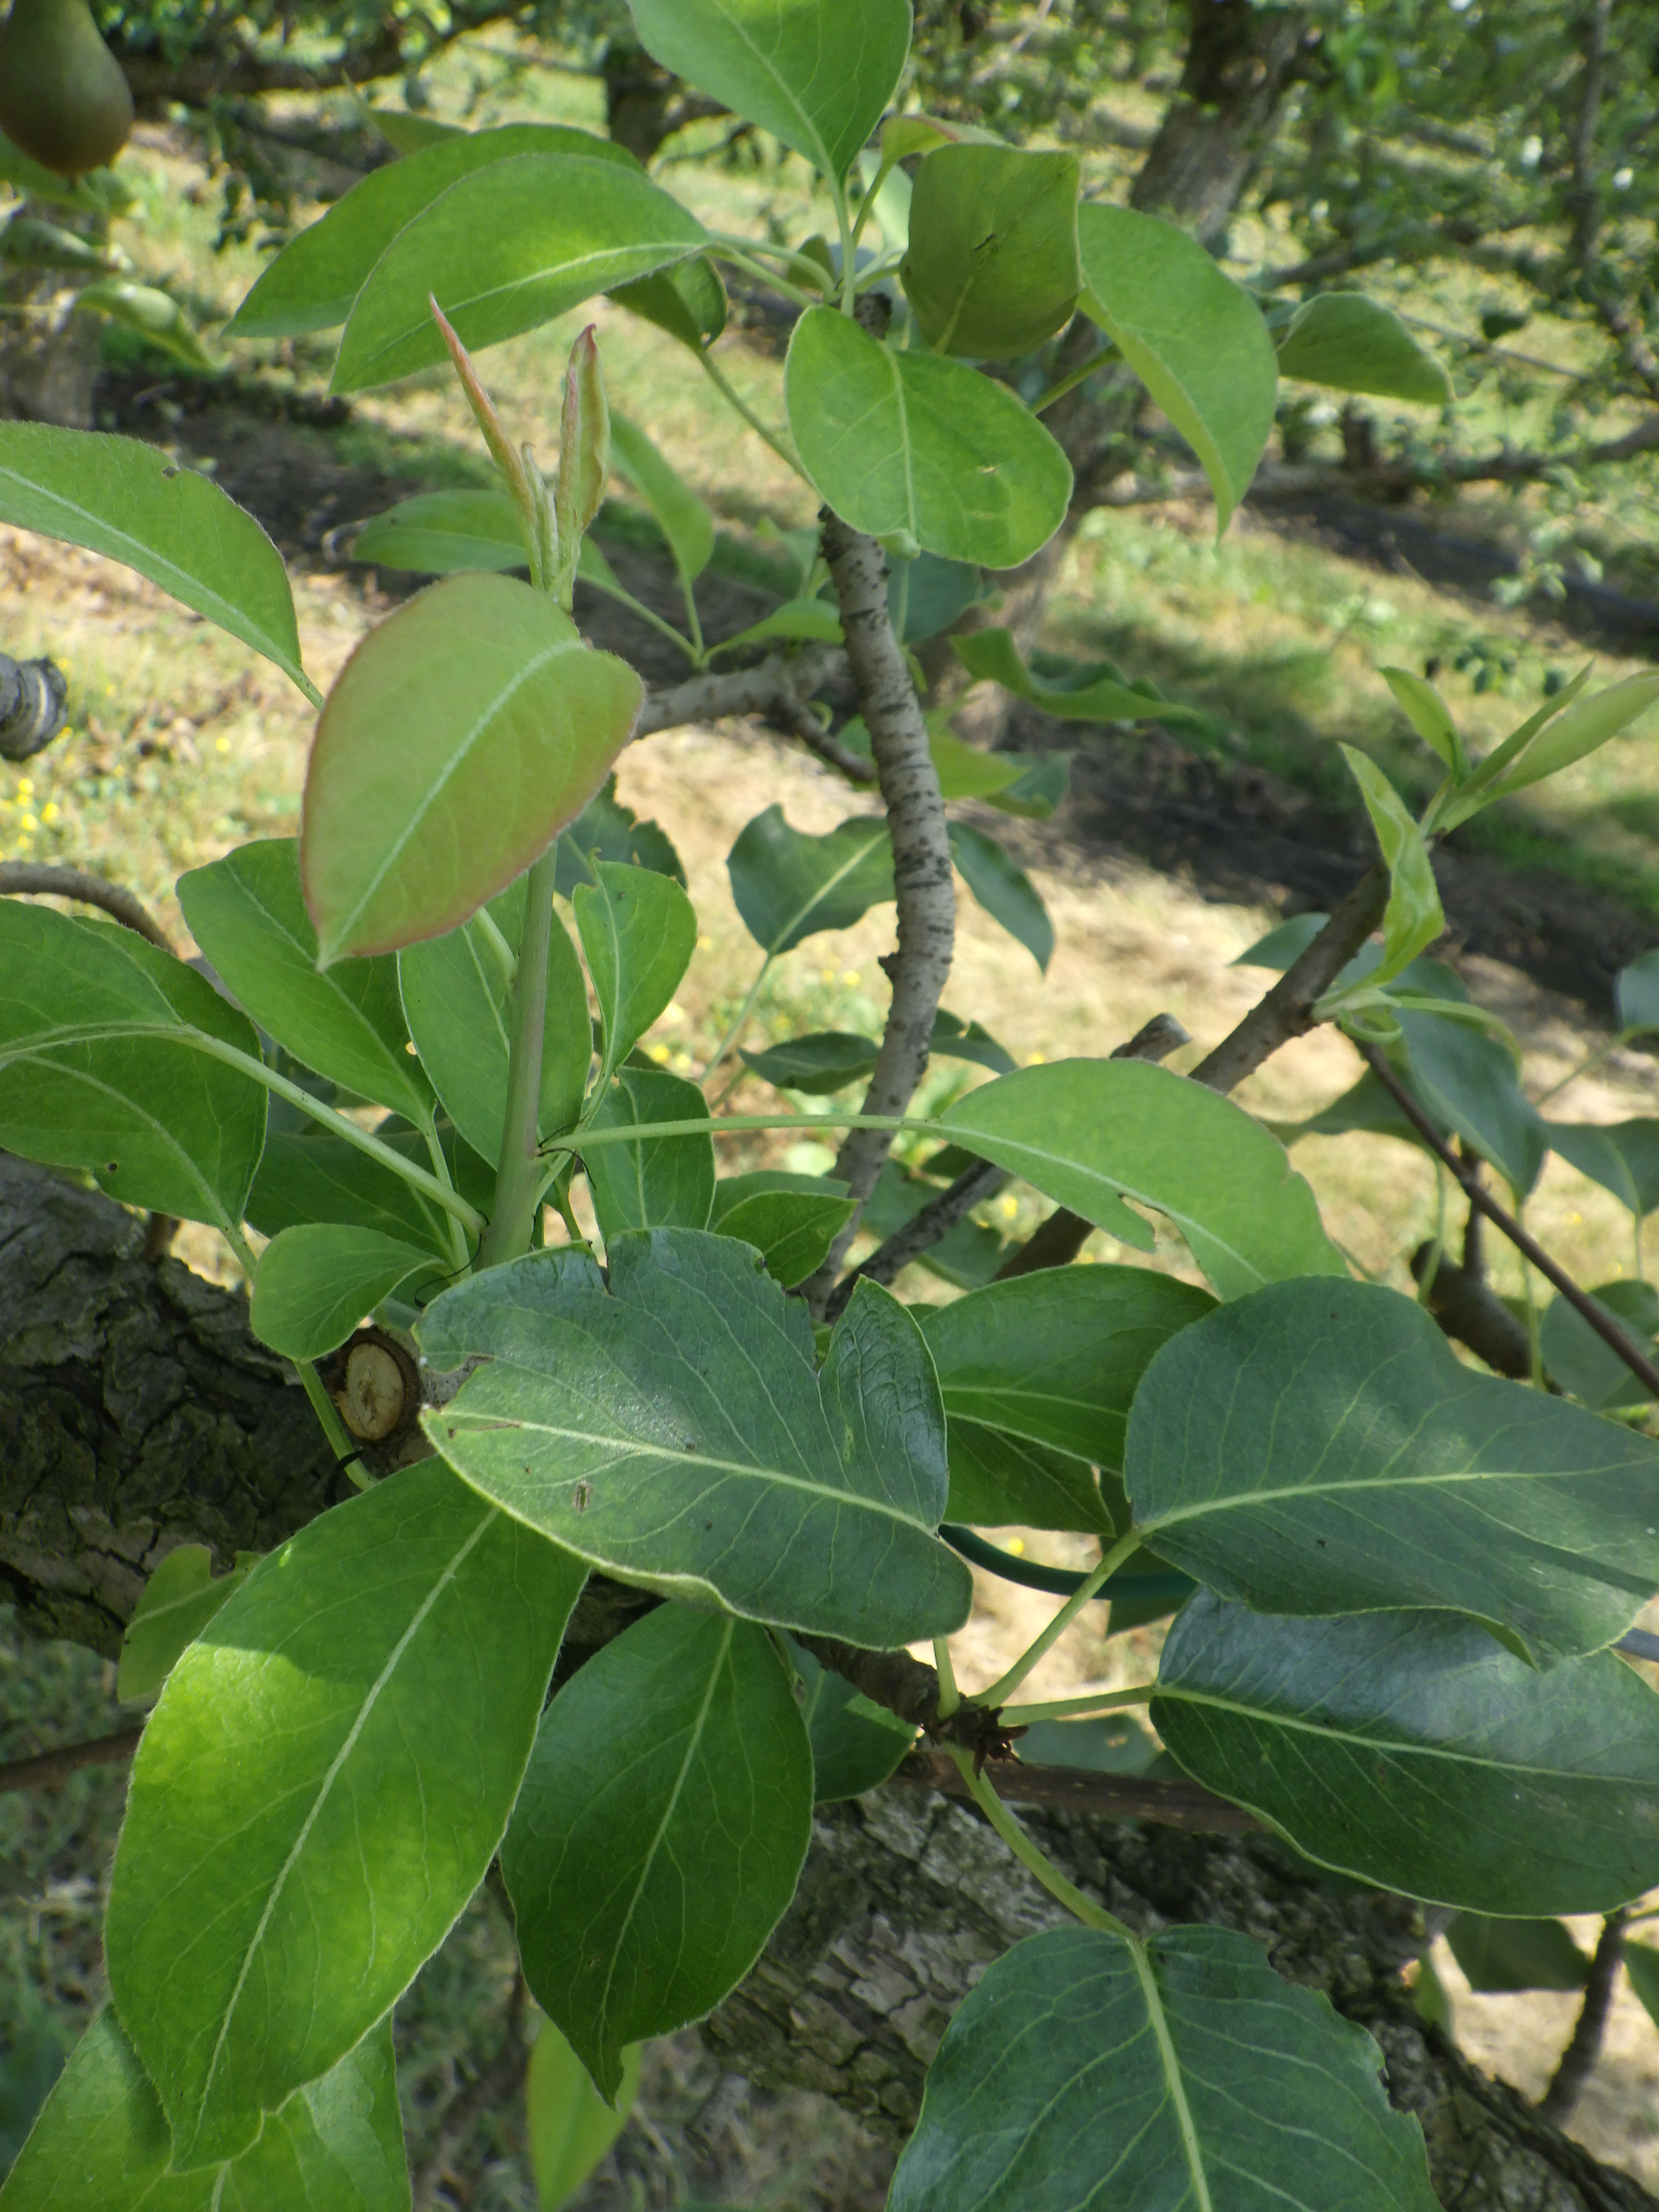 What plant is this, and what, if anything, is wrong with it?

pear, mechanical damage
